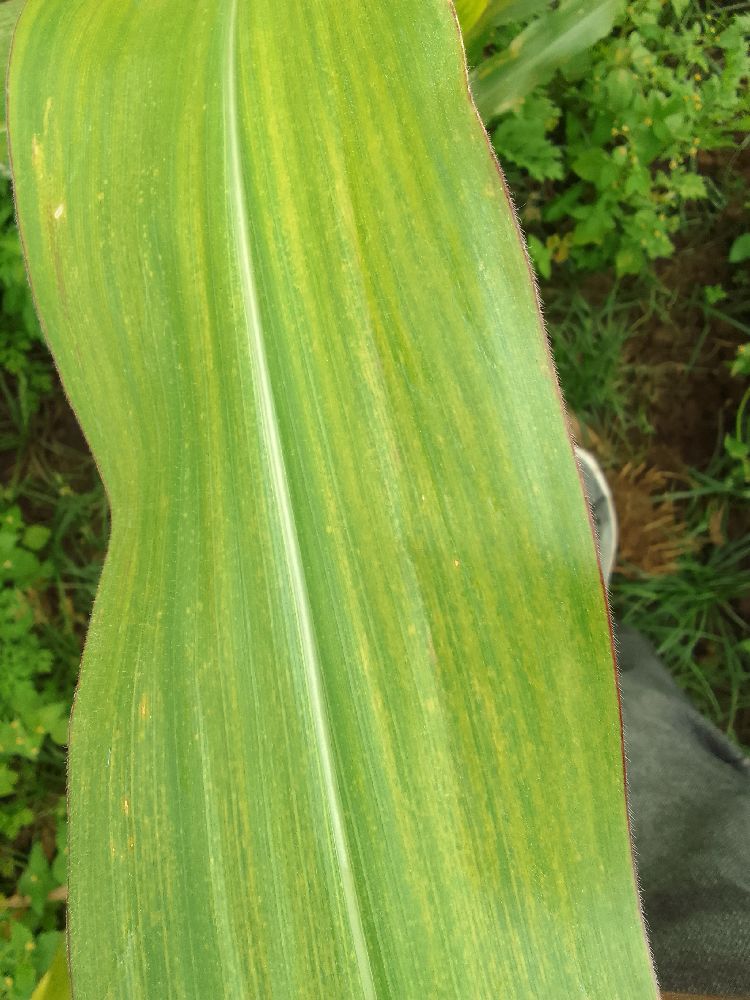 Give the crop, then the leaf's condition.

maize, maize lethal necrosis
